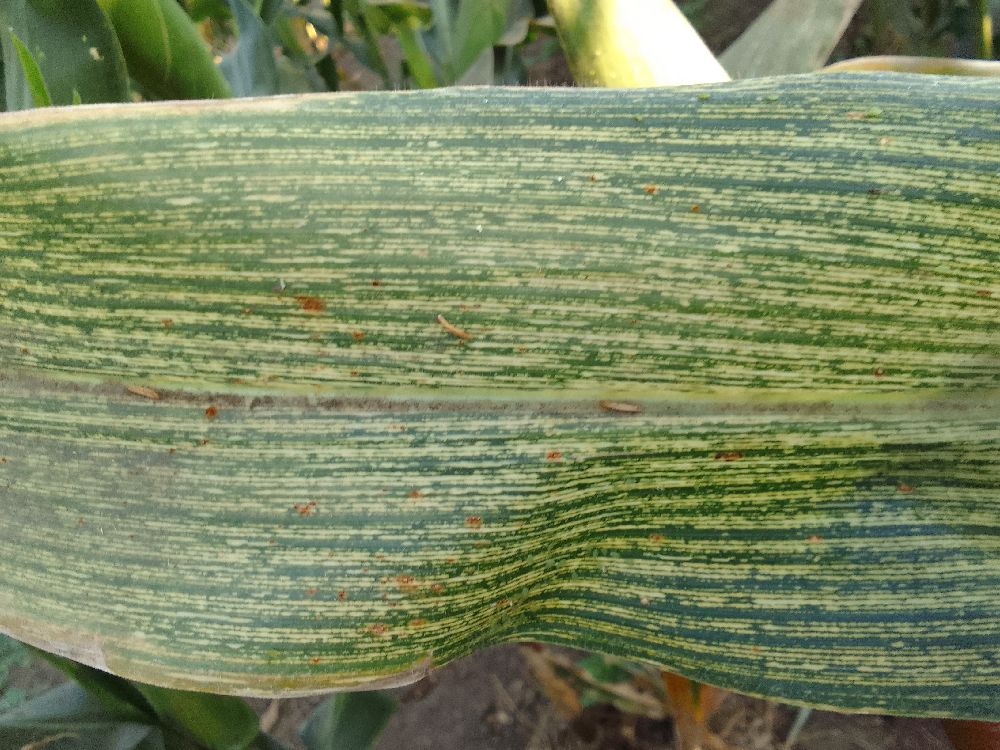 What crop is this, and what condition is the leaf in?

maize, maize streak virus
